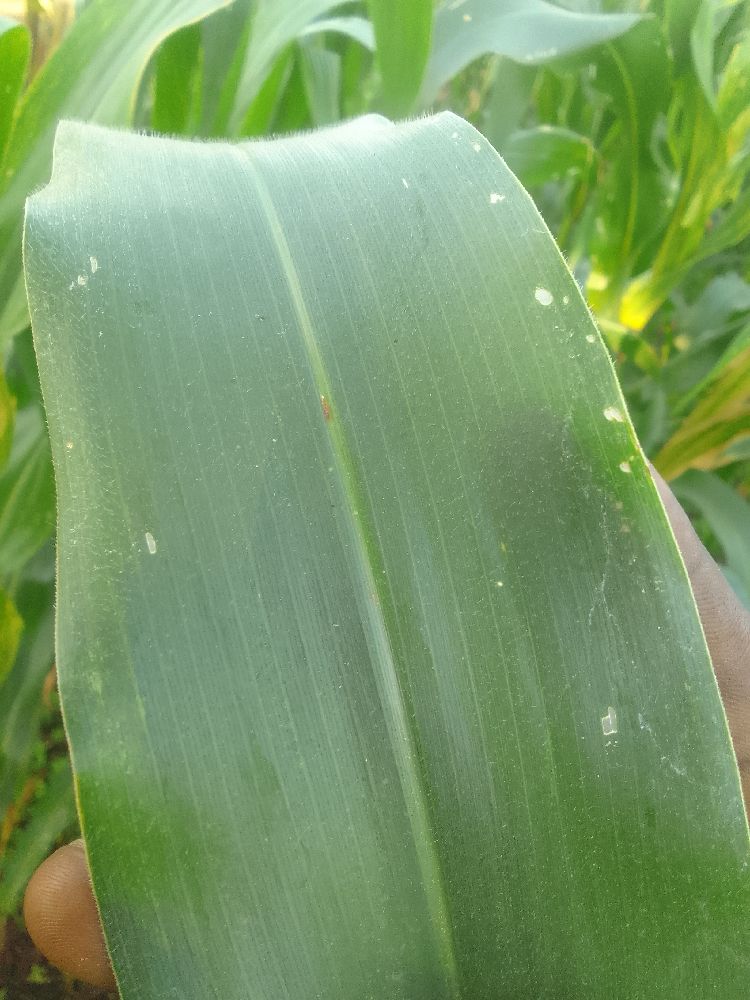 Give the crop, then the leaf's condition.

maize, healthy
